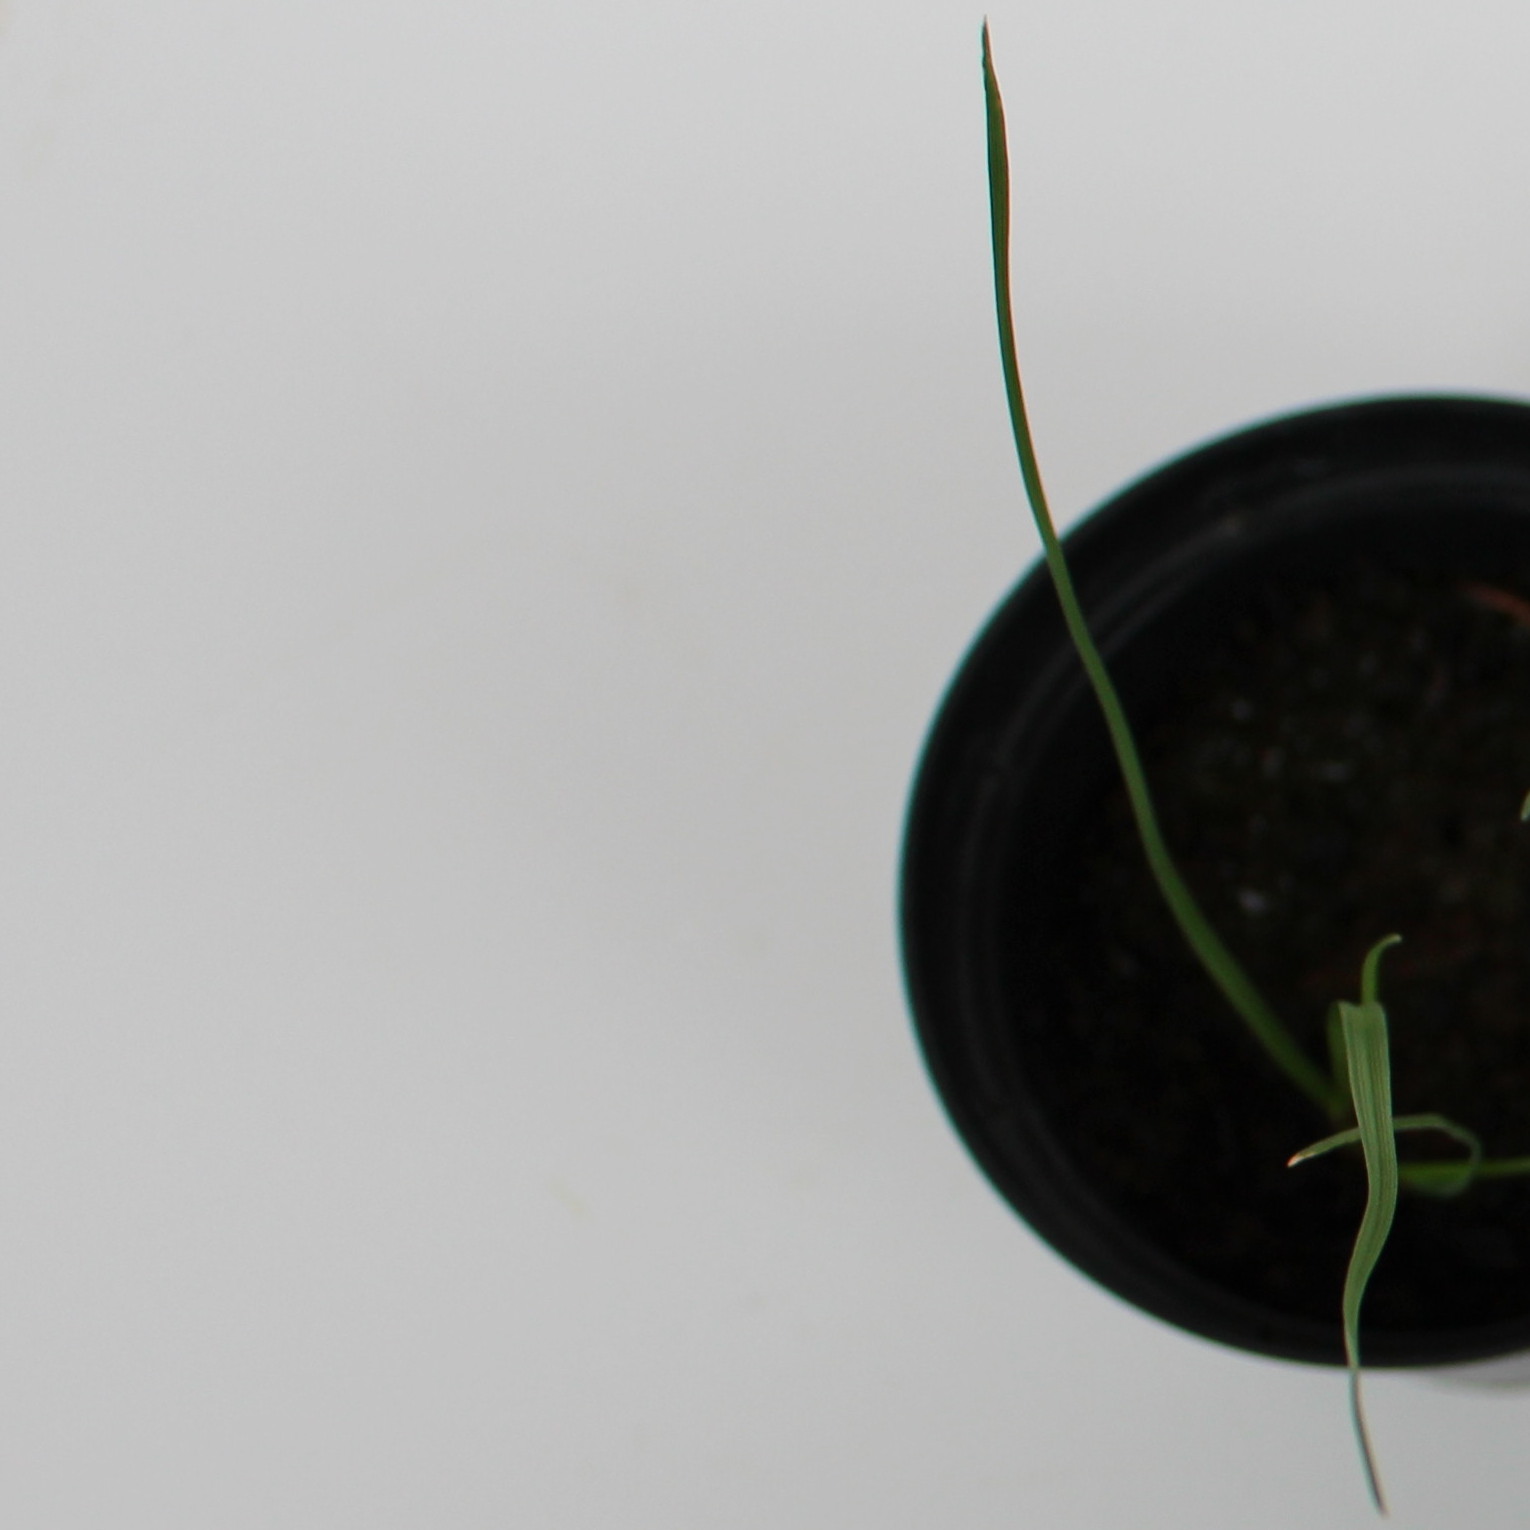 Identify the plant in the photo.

Lolium multiflorum
